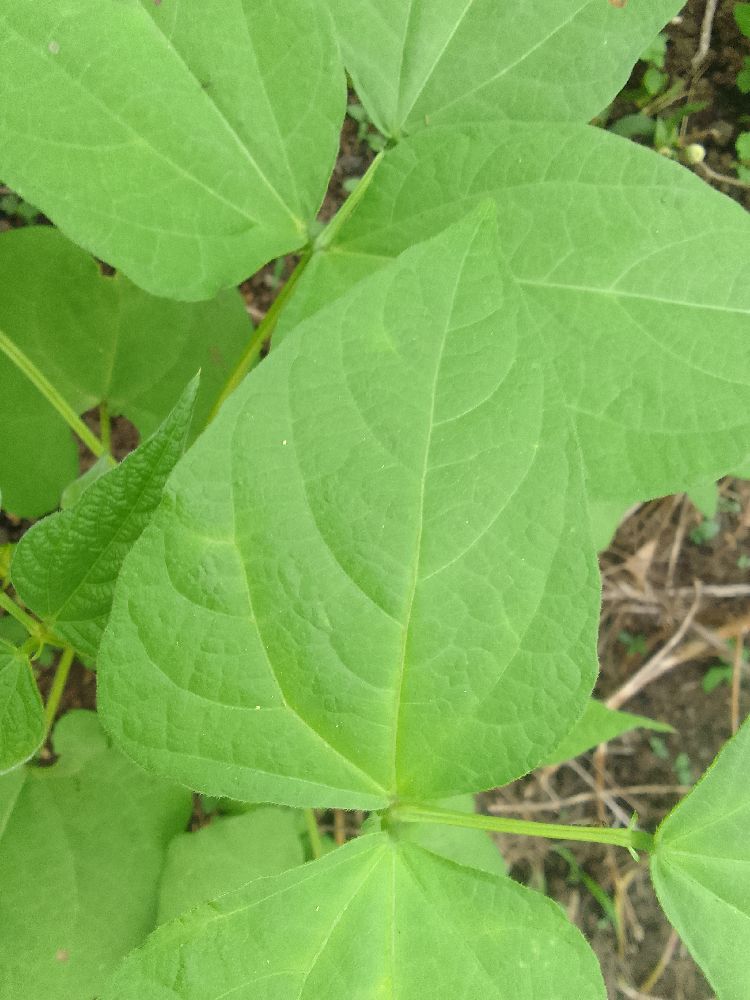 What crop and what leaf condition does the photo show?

common bean, healthy
